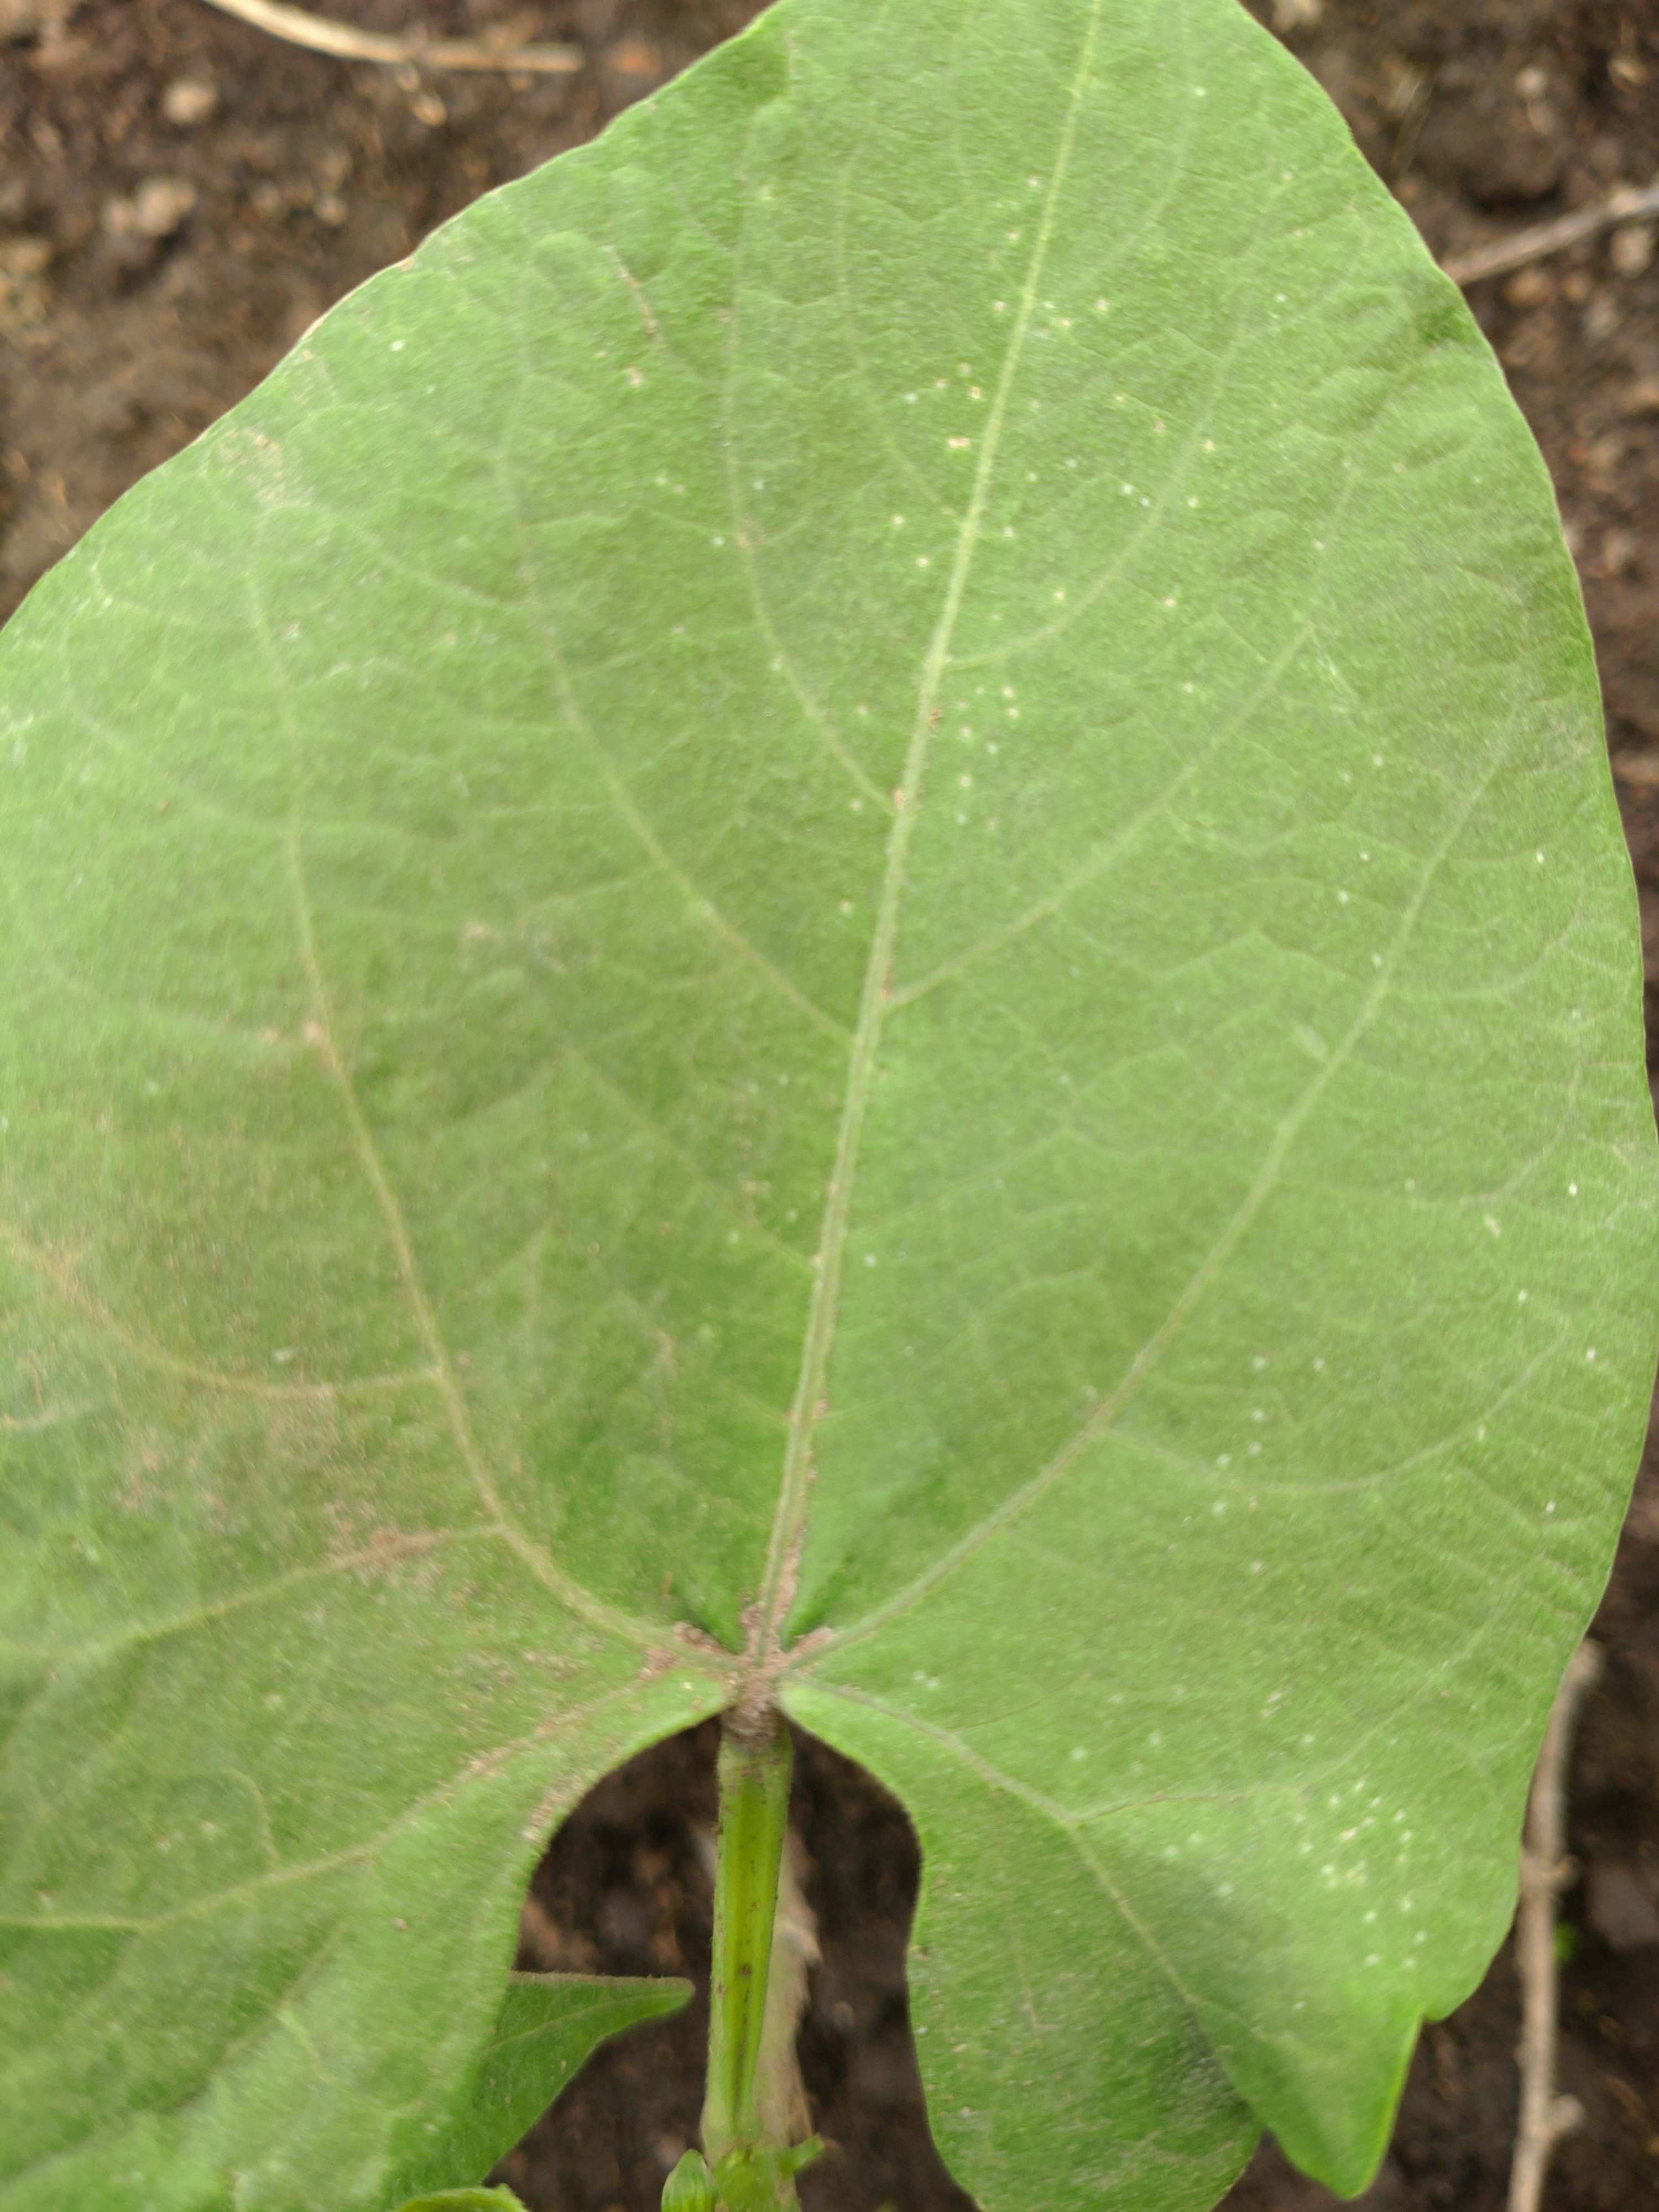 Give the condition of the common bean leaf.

healthy
